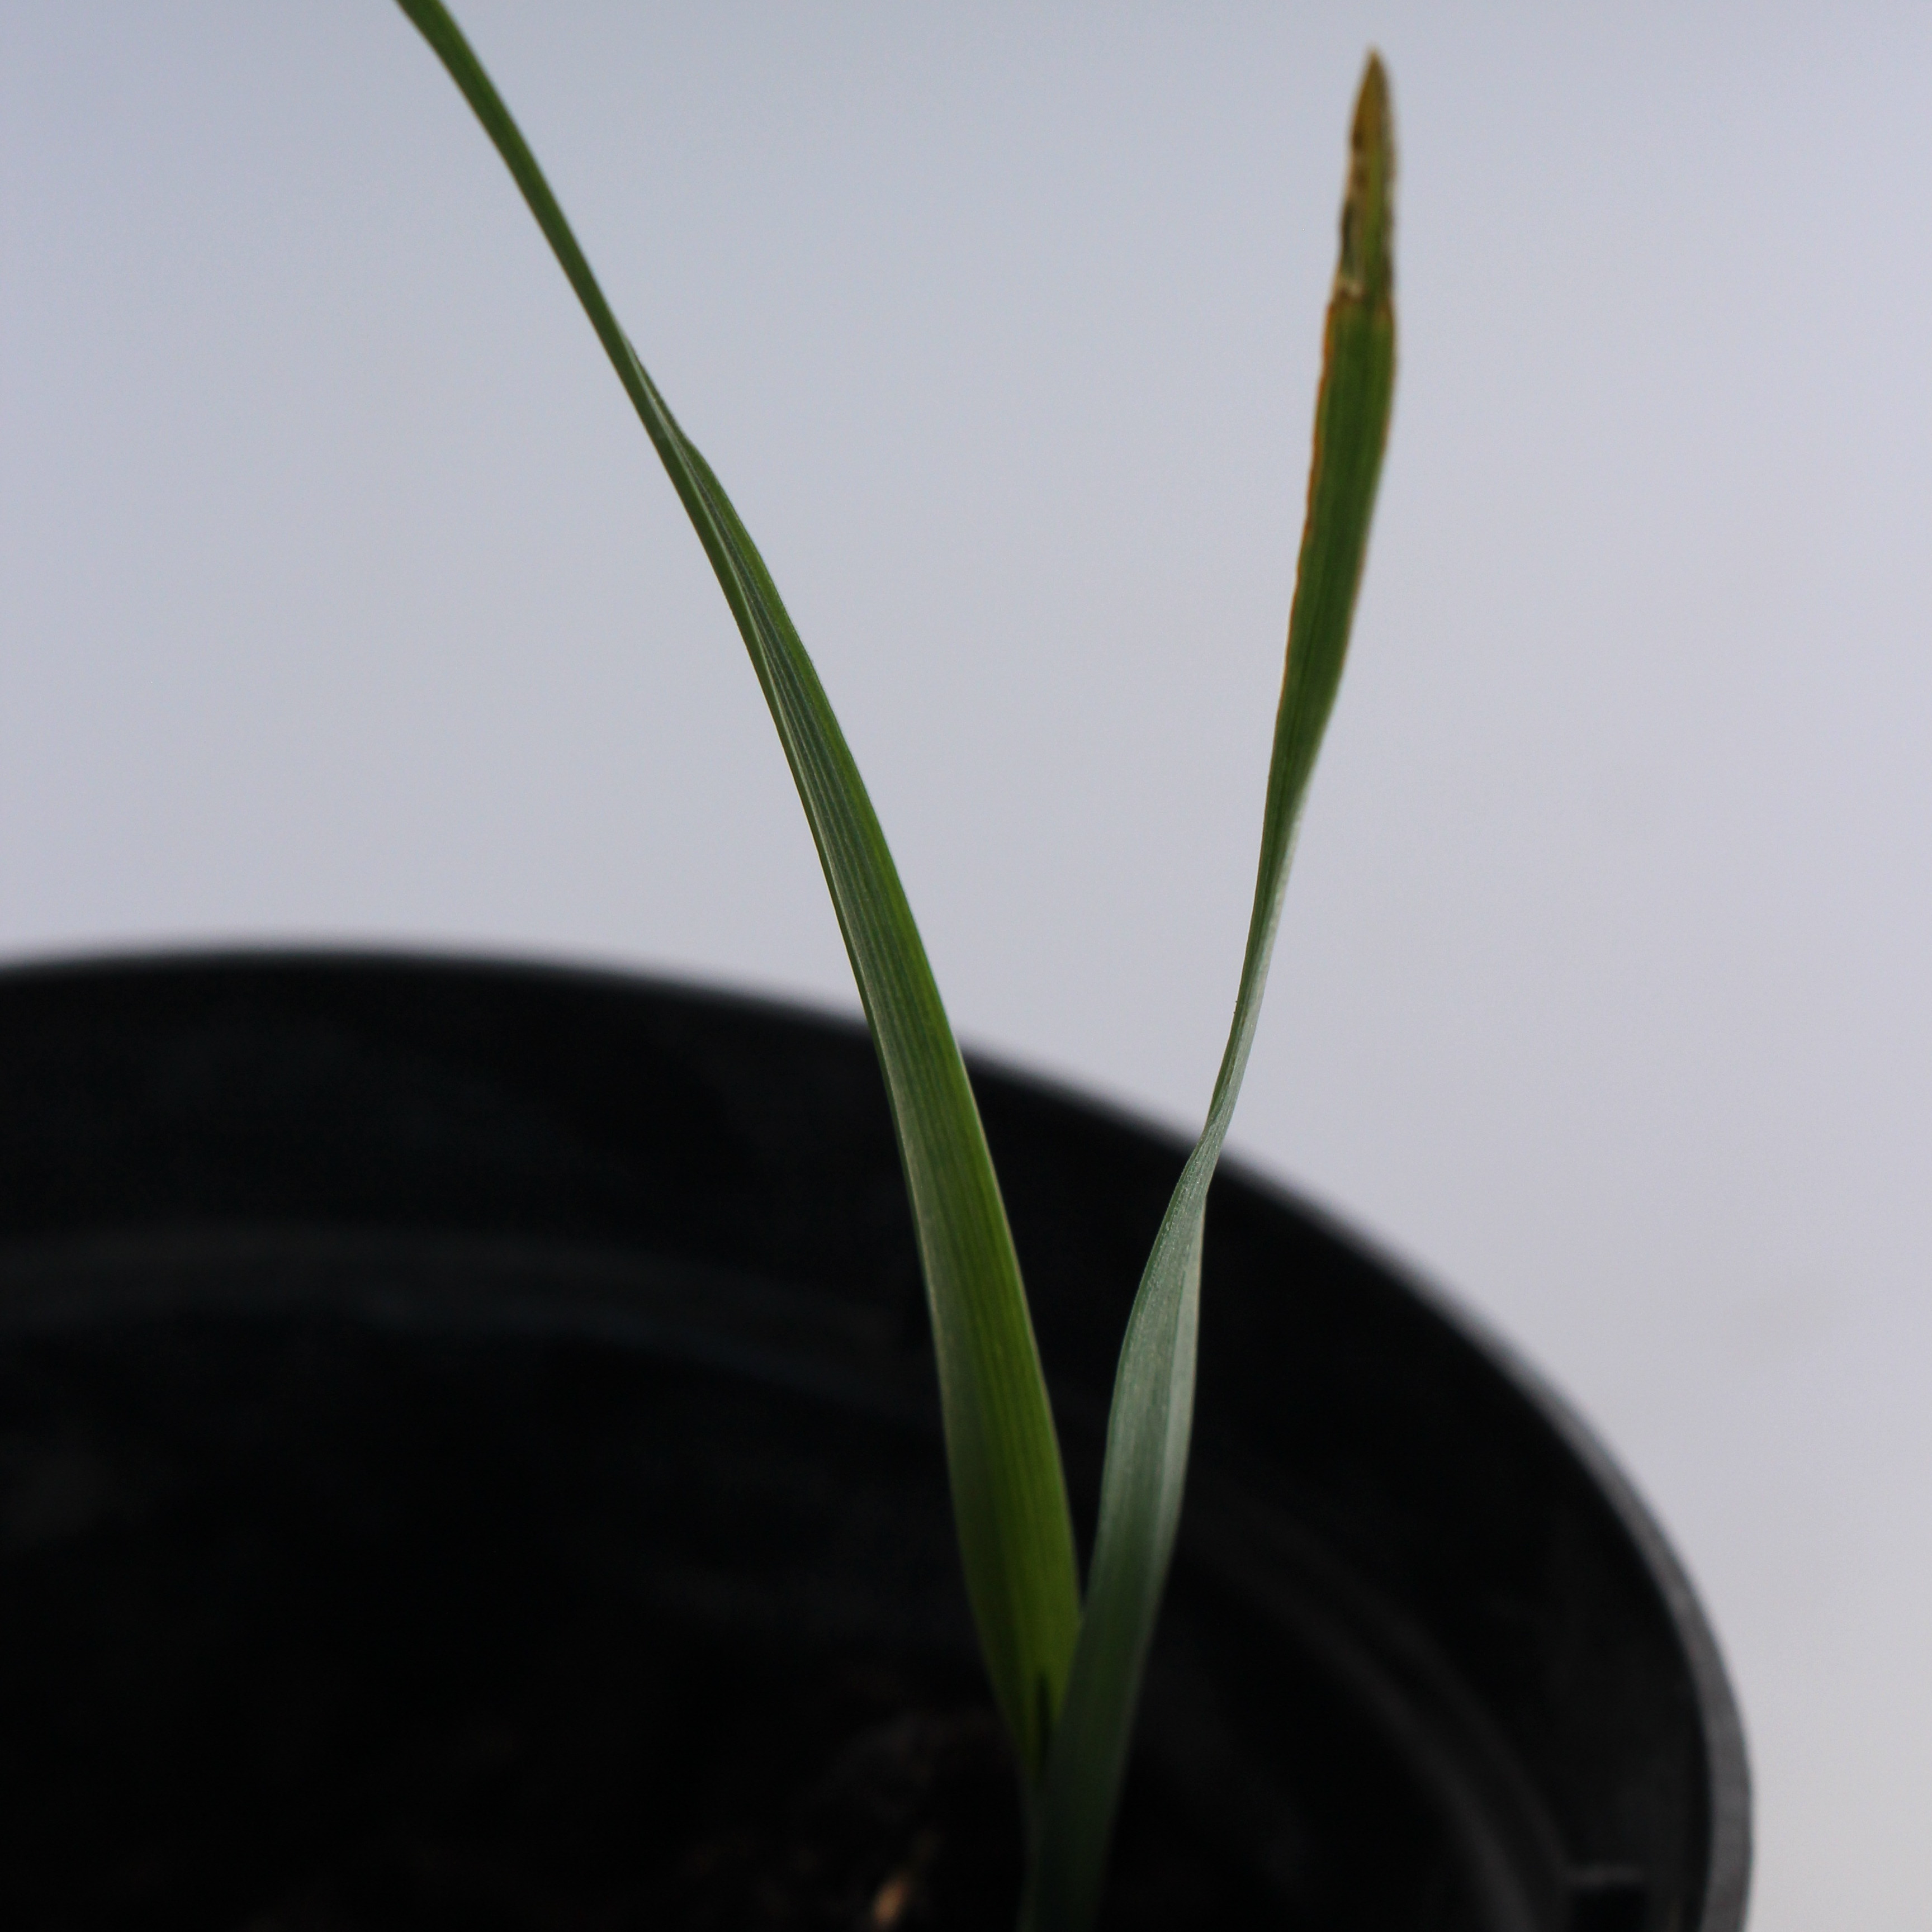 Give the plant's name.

Avena sterilis
